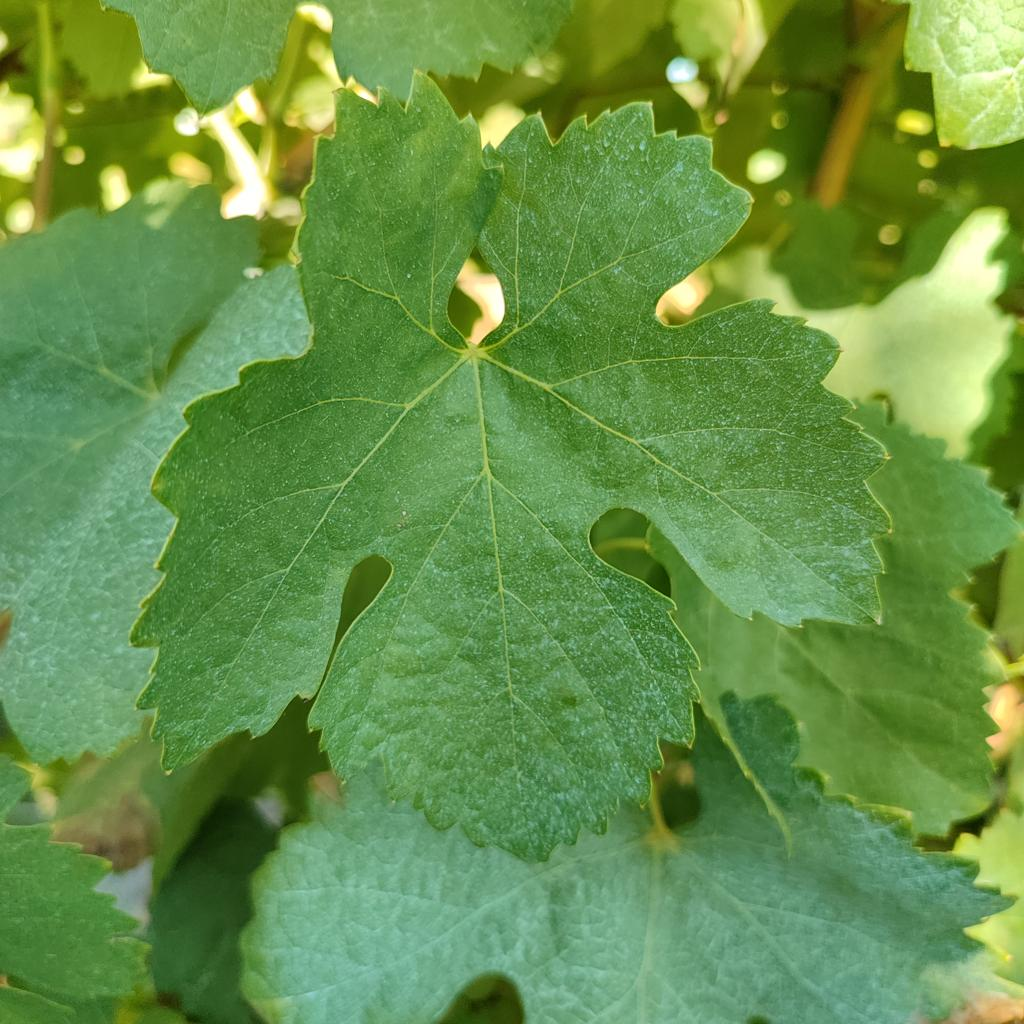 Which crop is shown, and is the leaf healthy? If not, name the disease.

grapevine, healthy
